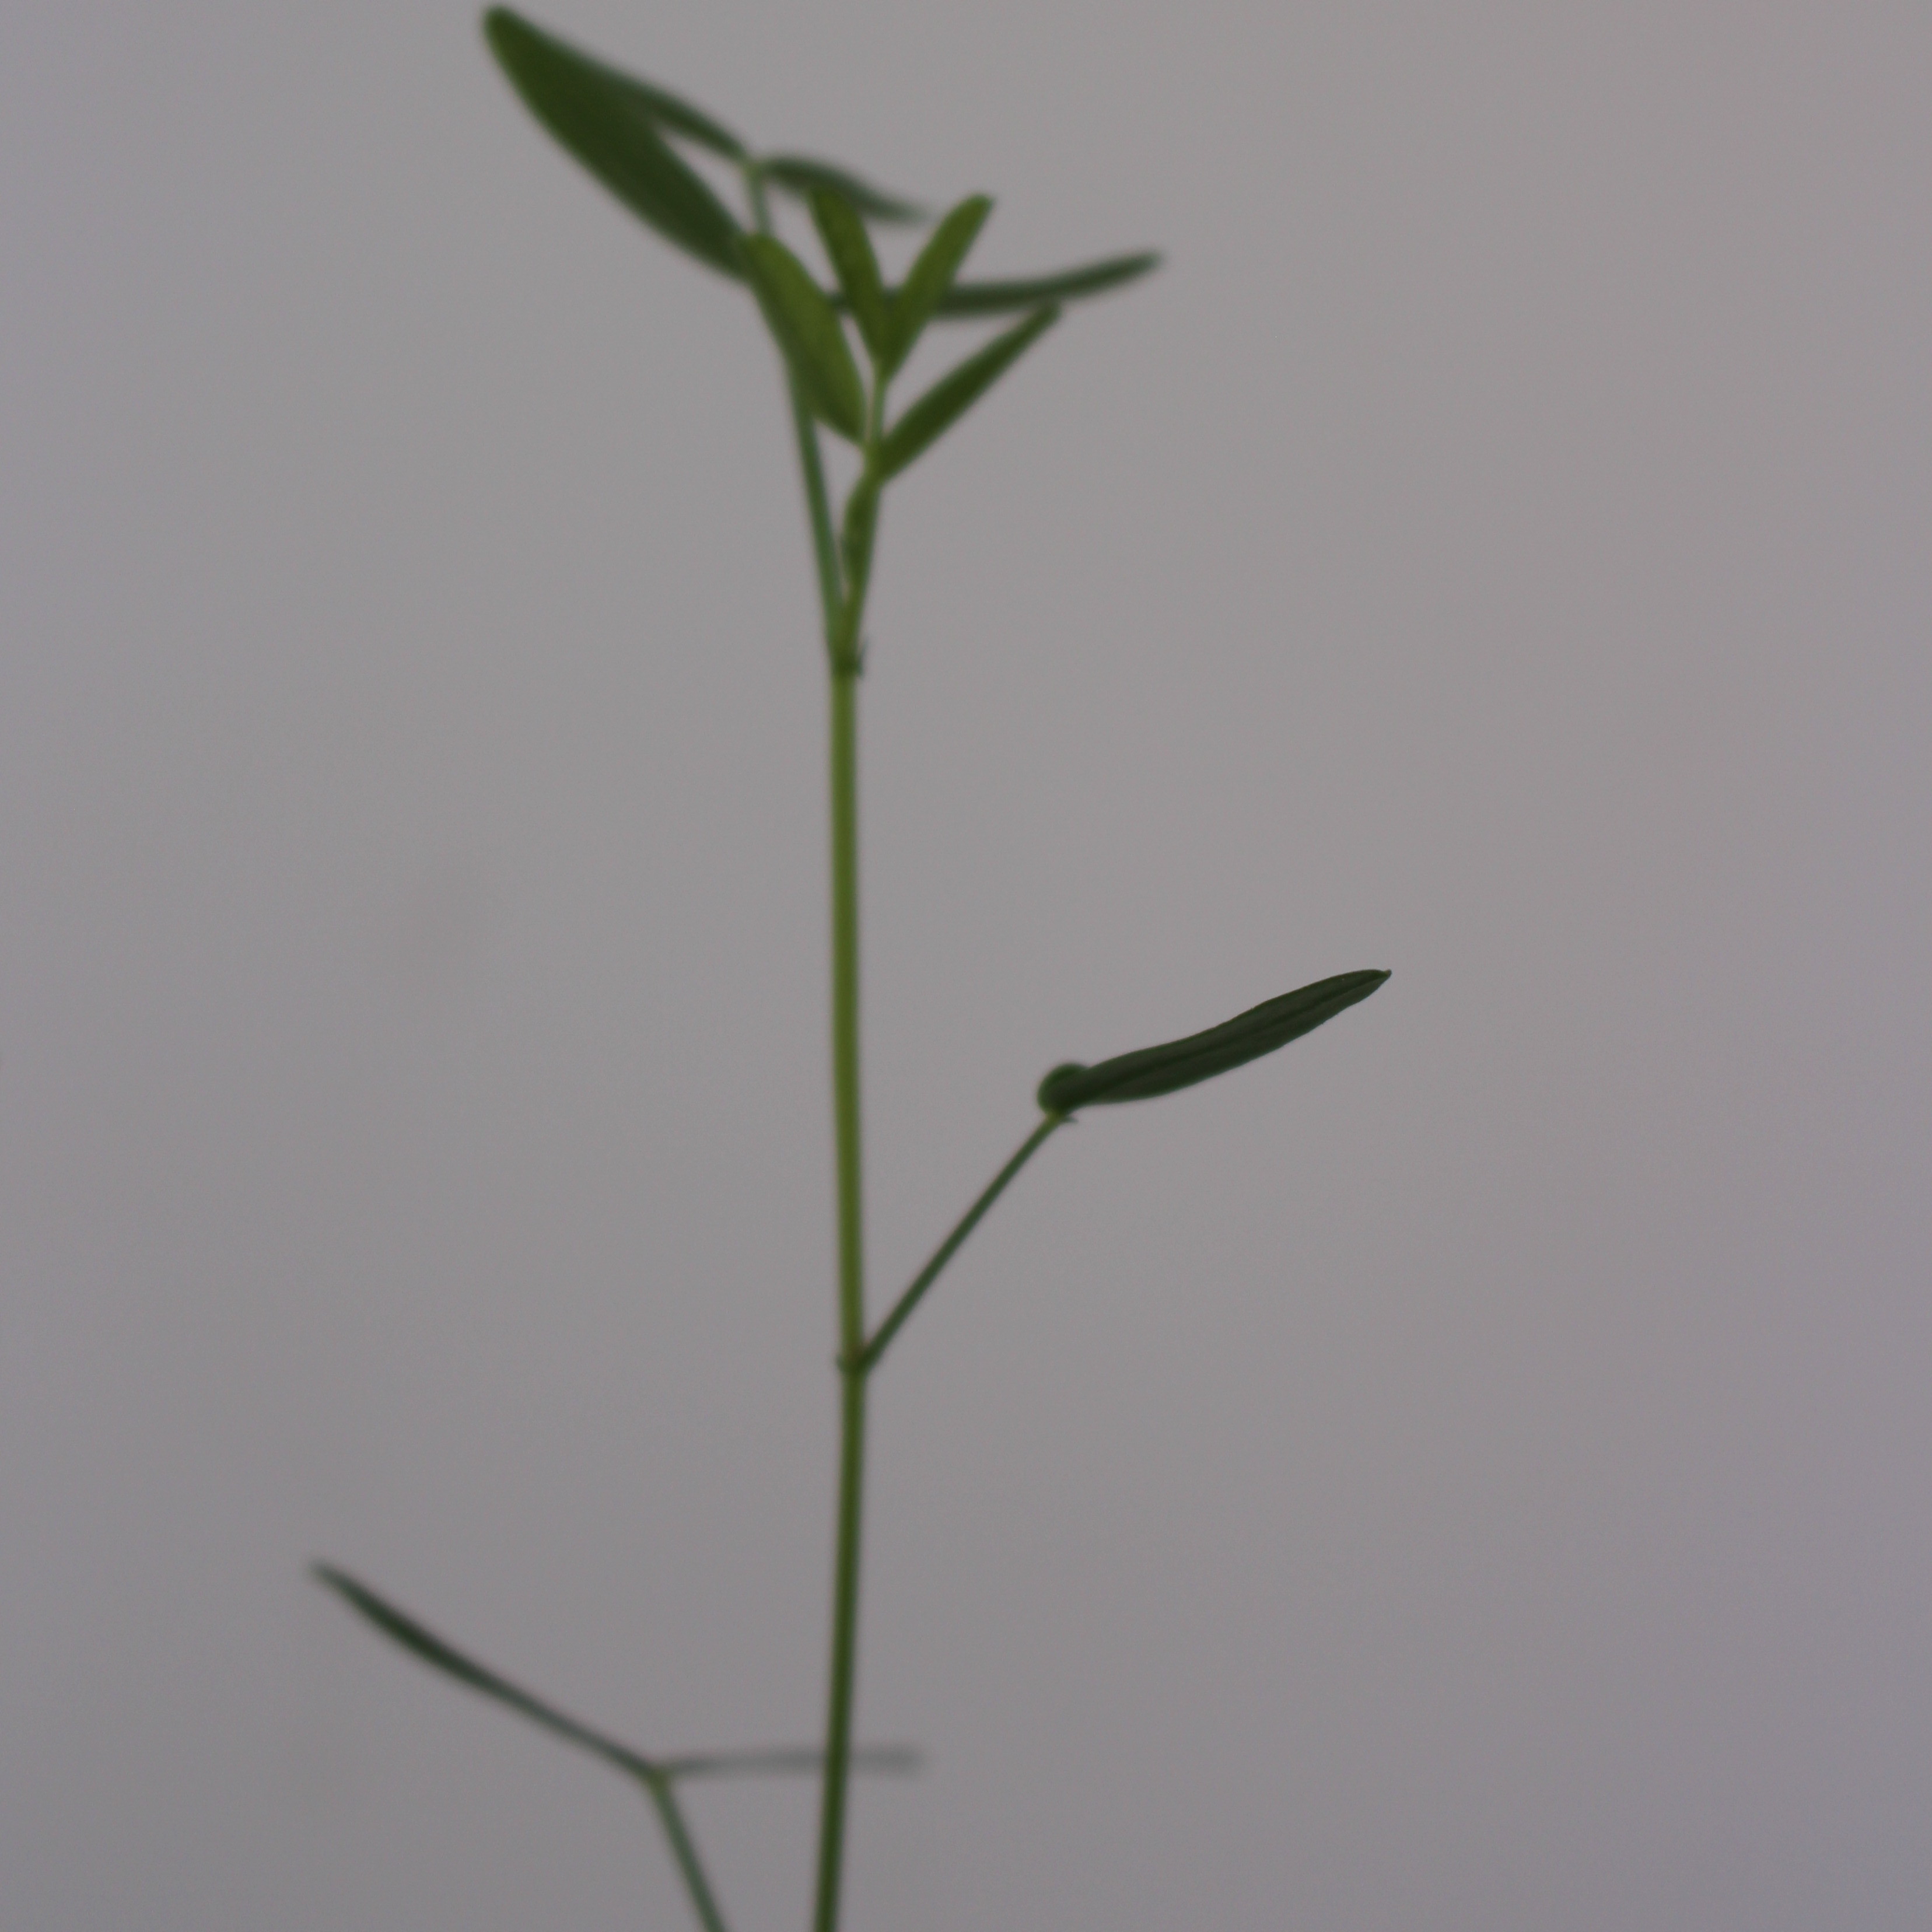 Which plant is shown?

Vicia sativa
